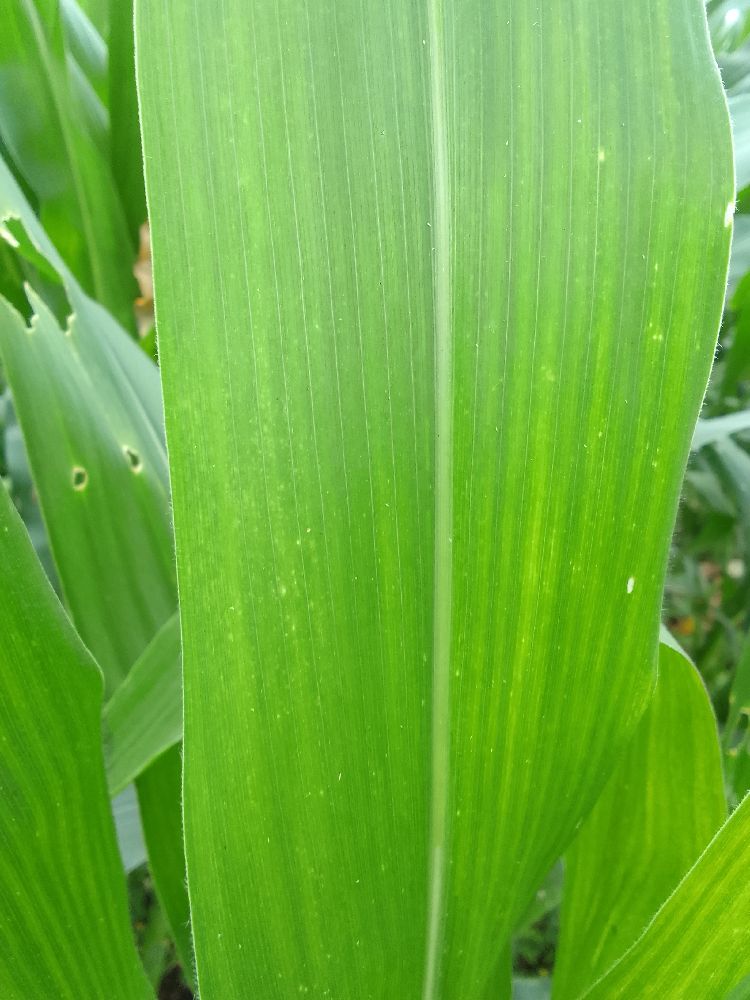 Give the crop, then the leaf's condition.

maize, healthy
